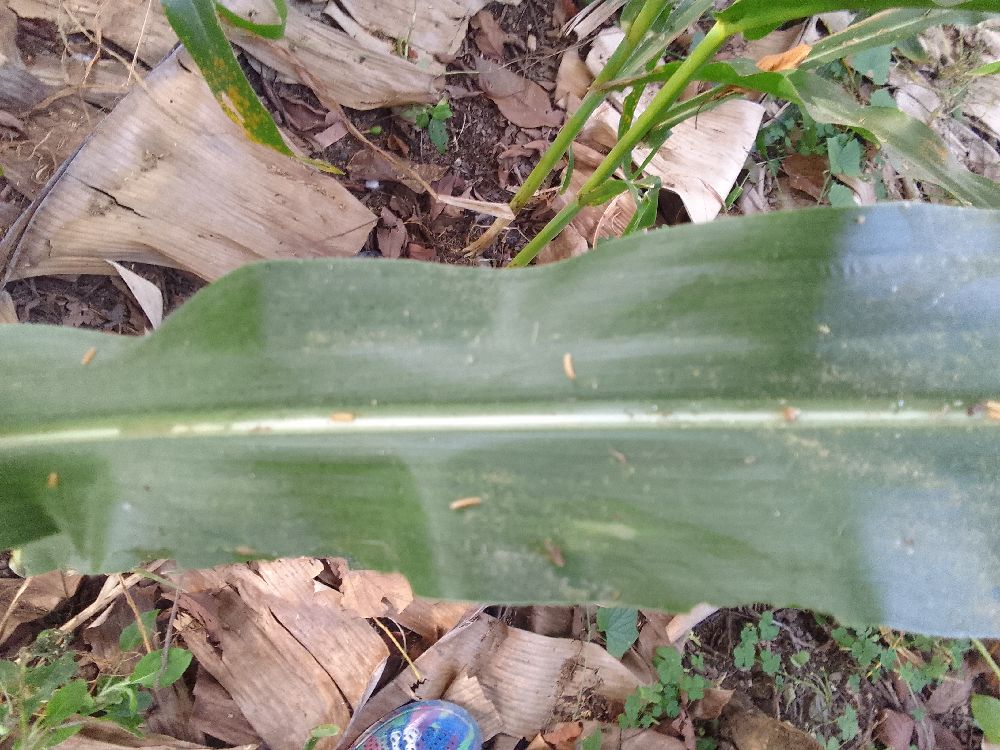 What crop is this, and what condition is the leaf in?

maize, healthy
